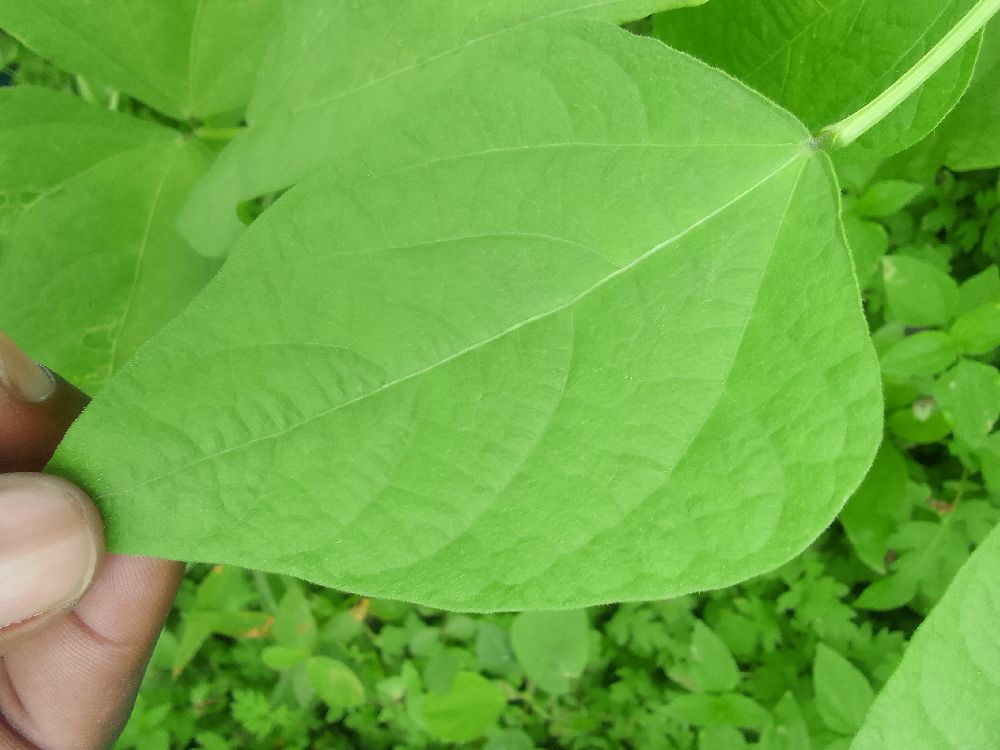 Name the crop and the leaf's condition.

common bean, healthy
